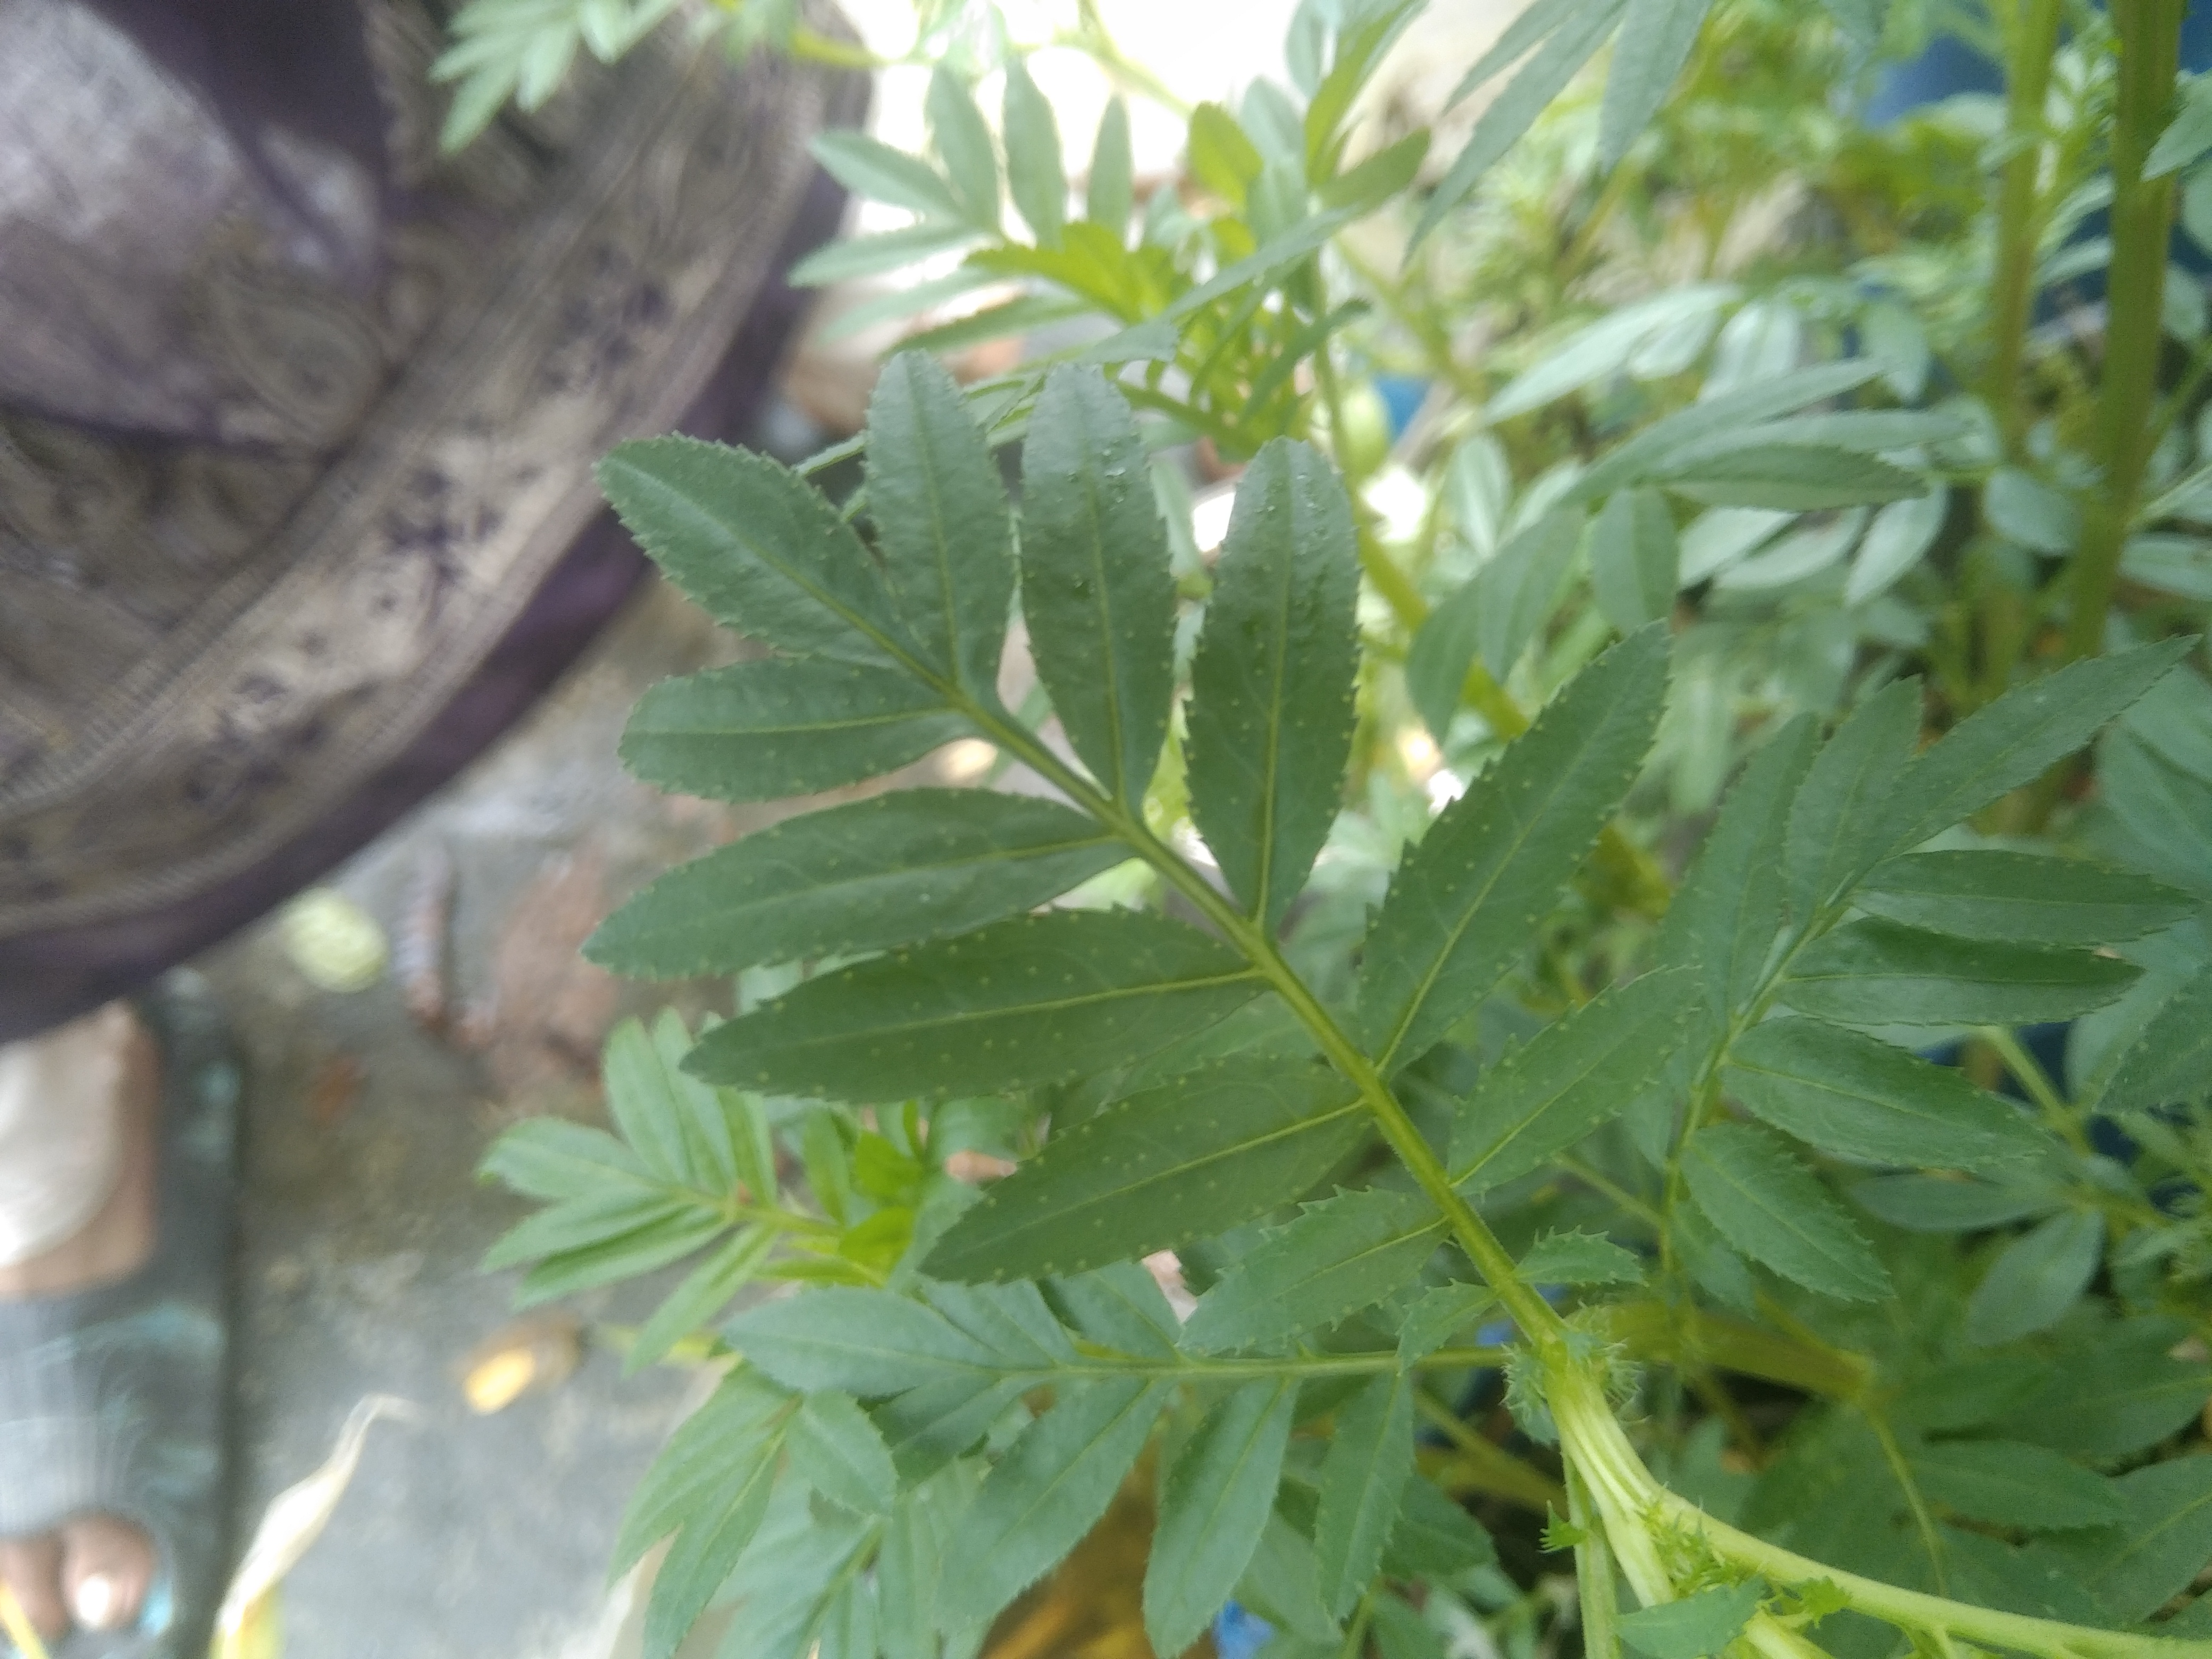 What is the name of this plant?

marigold
